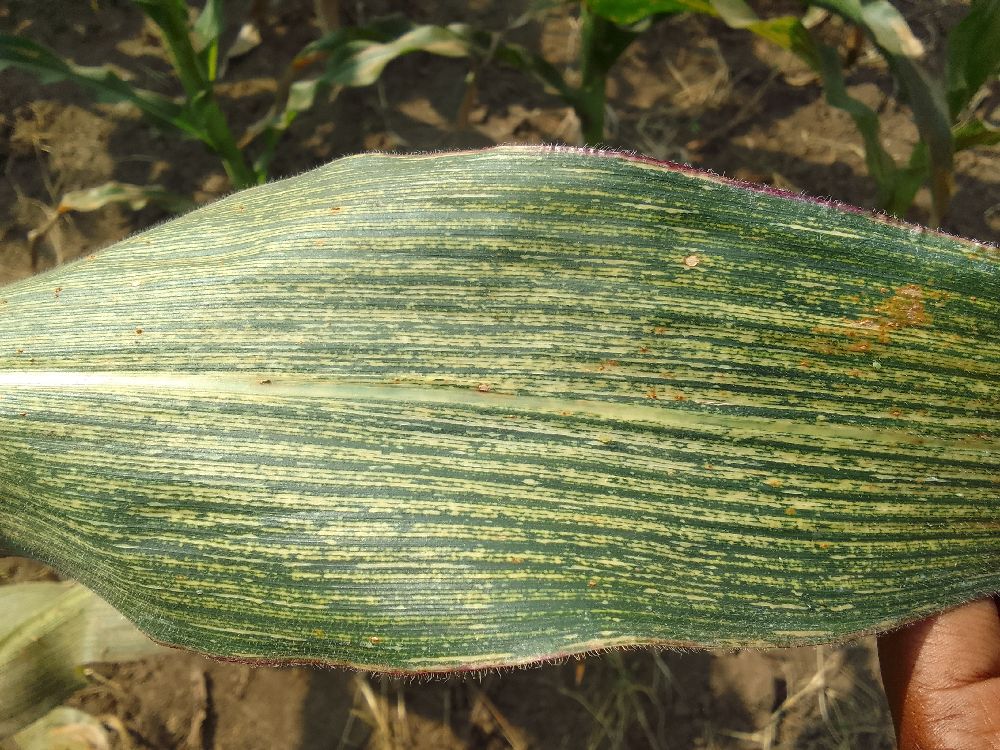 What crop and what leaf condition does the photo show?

maize, maize streak virus
